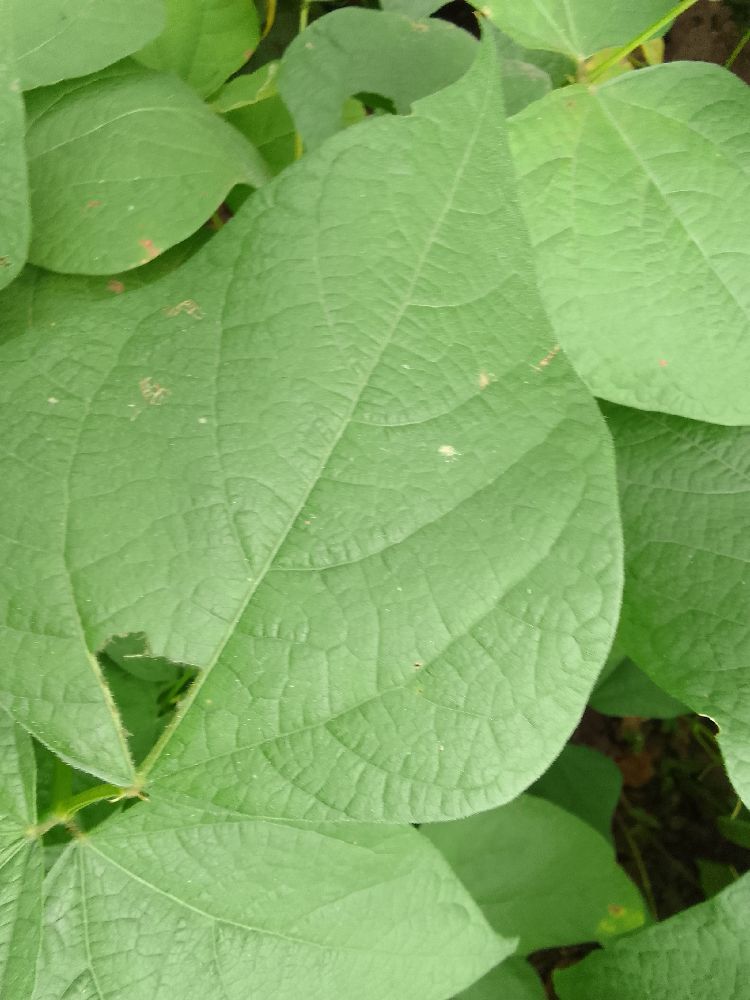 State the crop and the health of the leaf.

common bean, healthy
